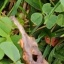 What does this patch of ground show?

unstructured weed
